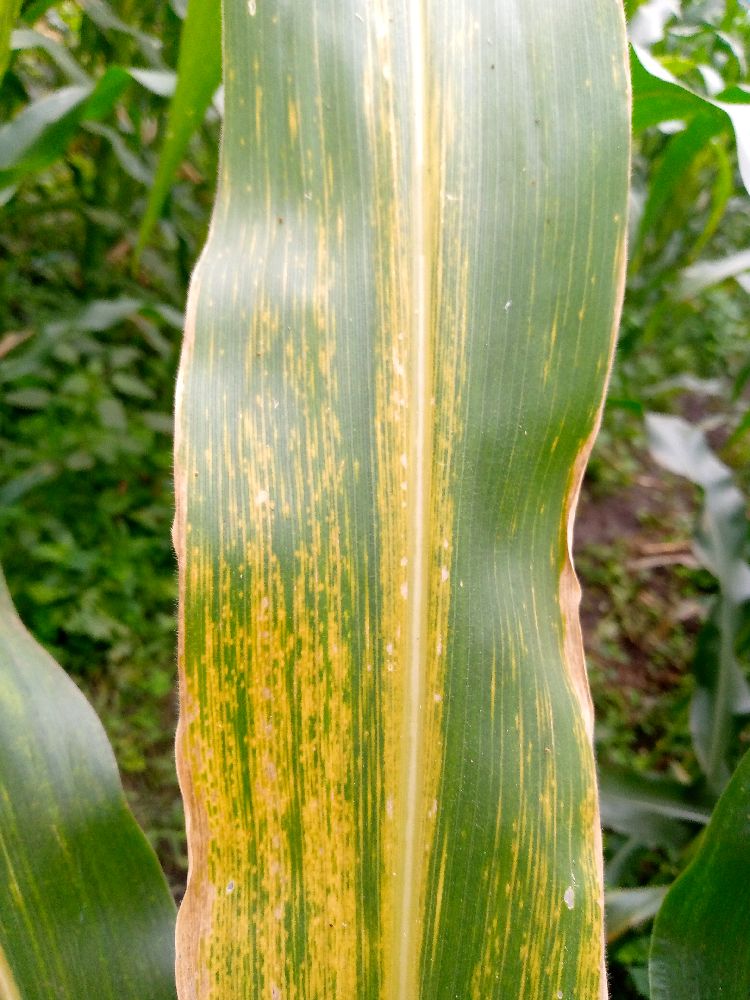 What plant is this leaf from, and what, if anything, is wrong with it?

maize, maize lethal necrosis
